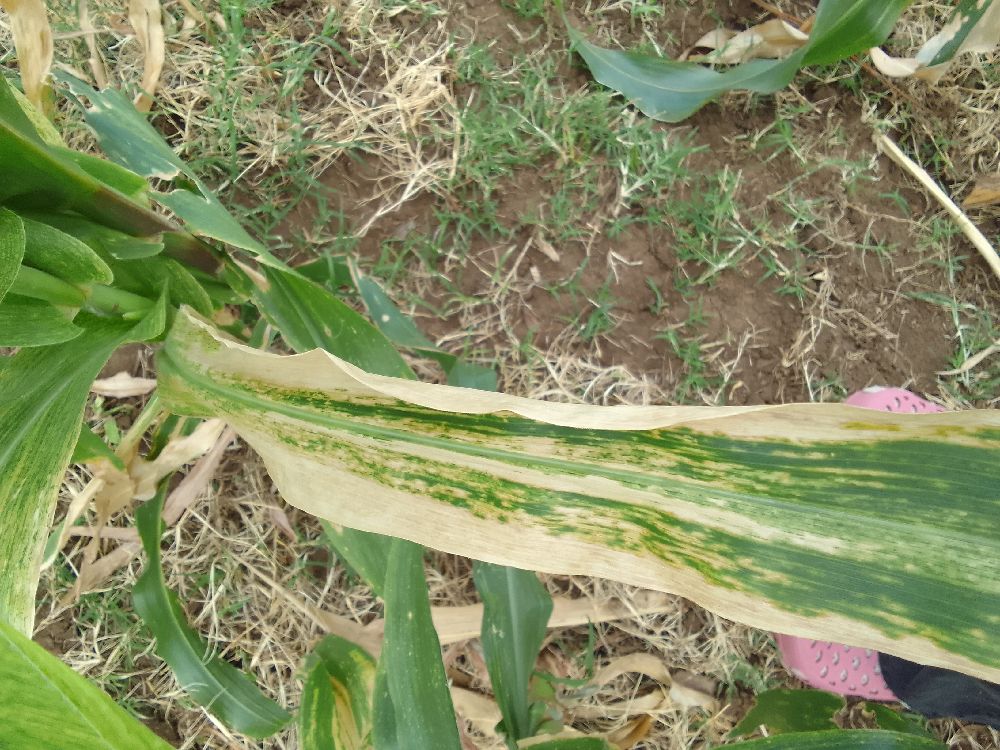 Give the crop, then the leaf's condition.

maize, maize lethal necrosis
